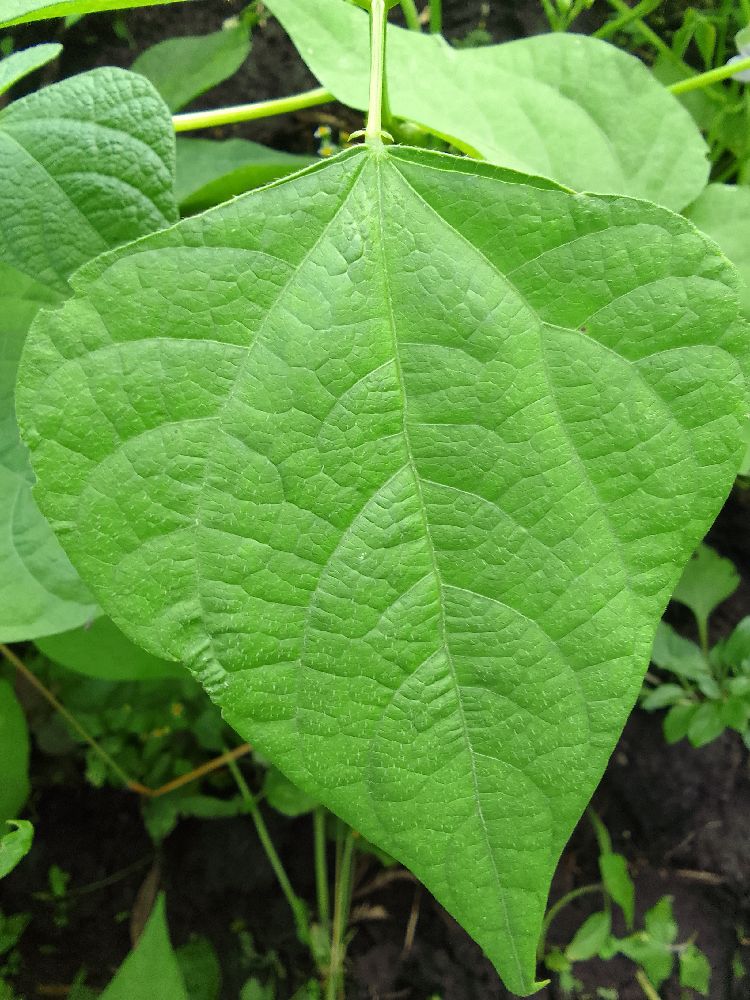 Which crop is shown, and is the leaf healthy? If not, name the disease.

common bean, healthy
